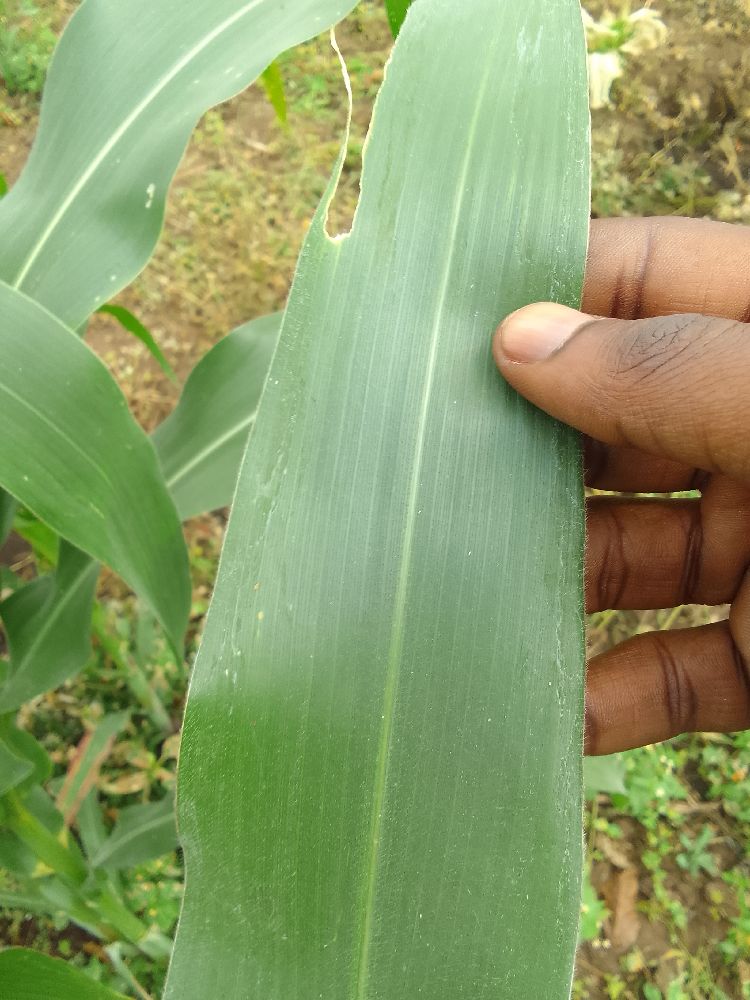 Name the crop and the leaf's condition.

maize, healthy
